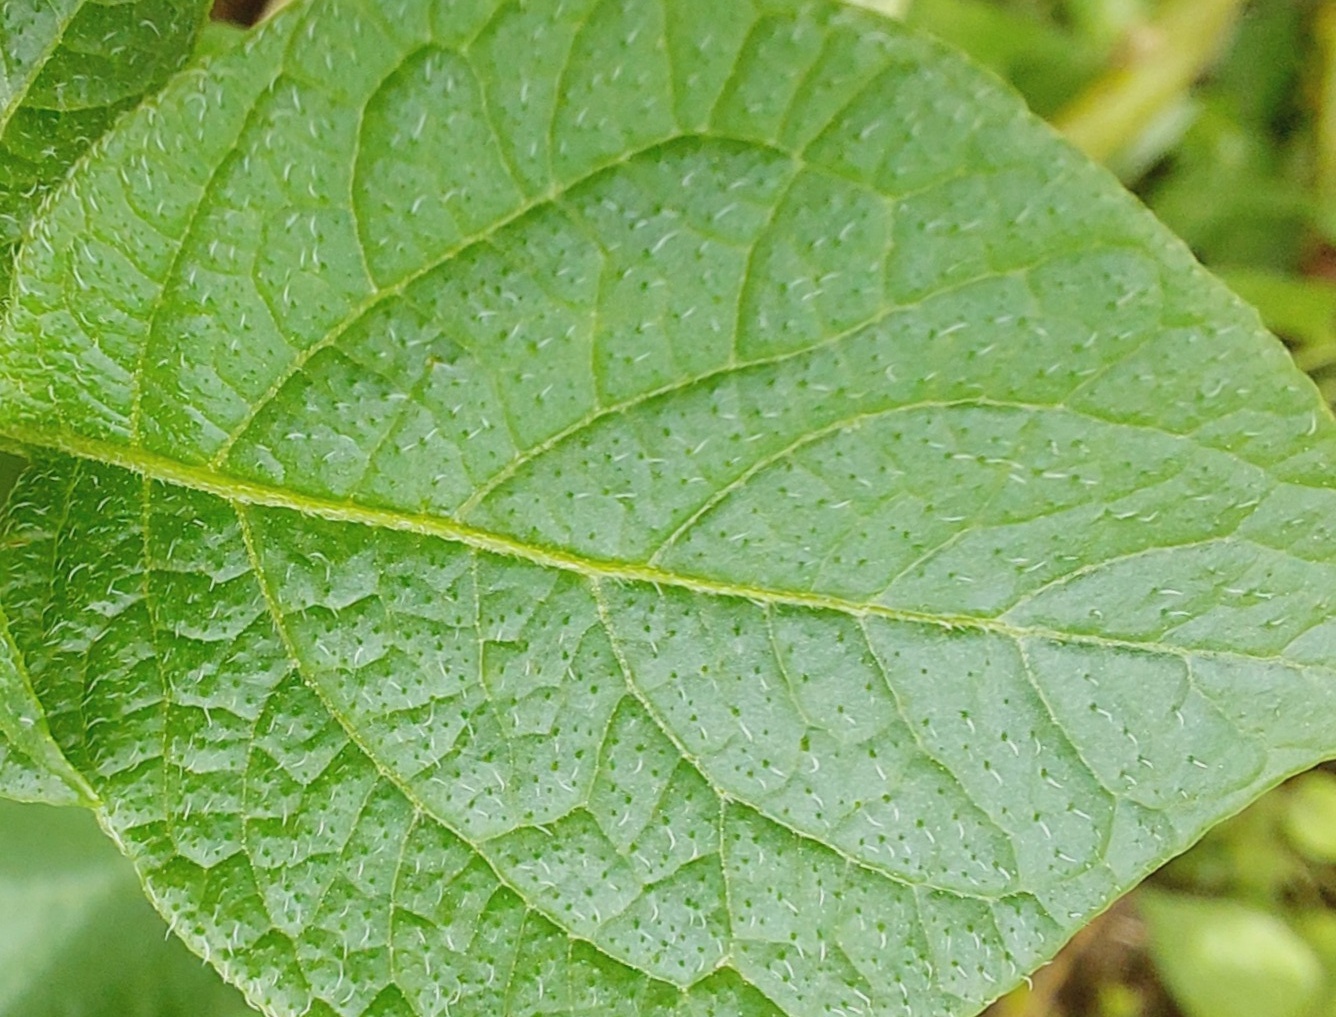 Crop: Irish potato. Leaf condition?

healthy
